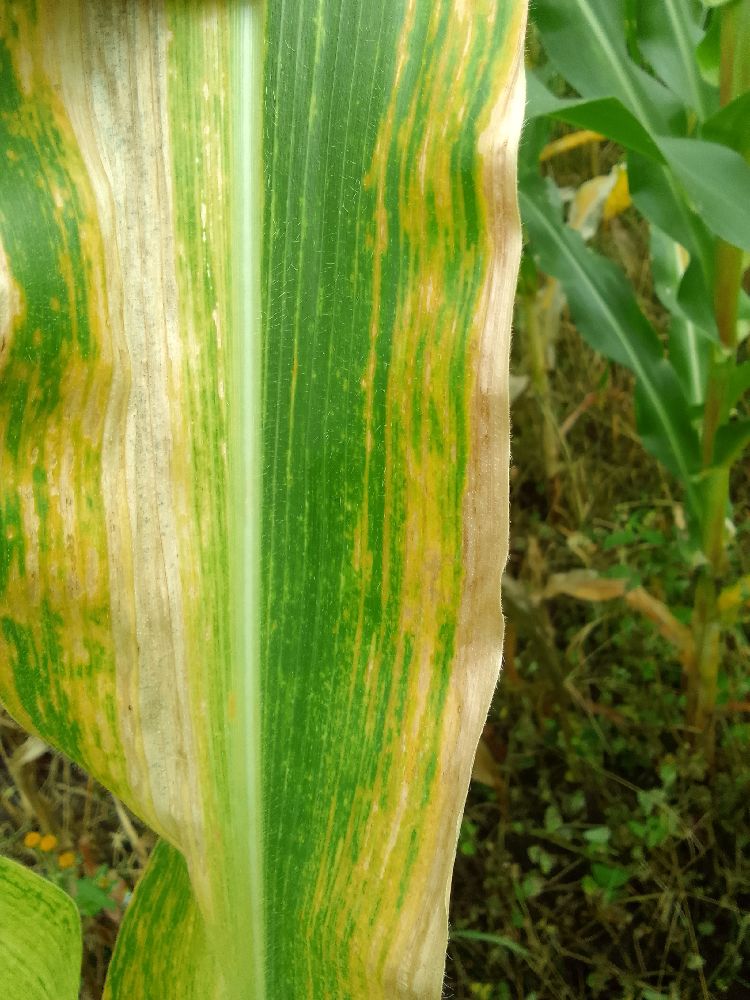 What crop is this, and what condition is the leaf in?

maize, maize lethal necrosis
